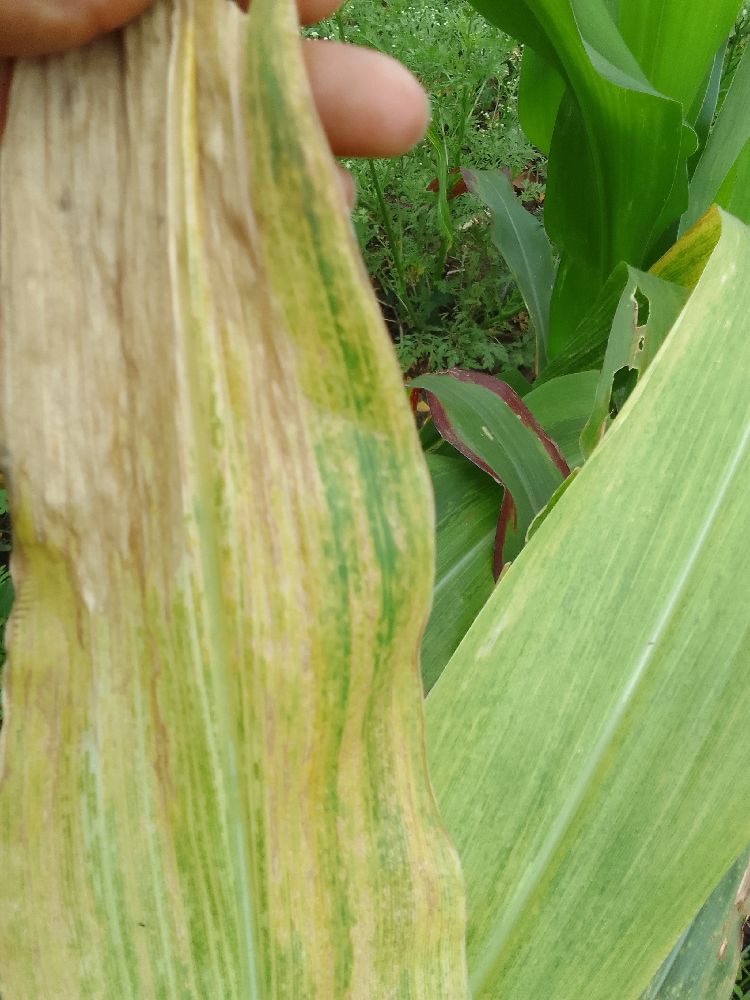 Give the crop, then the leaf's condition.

maize, maize lethal necrosis
